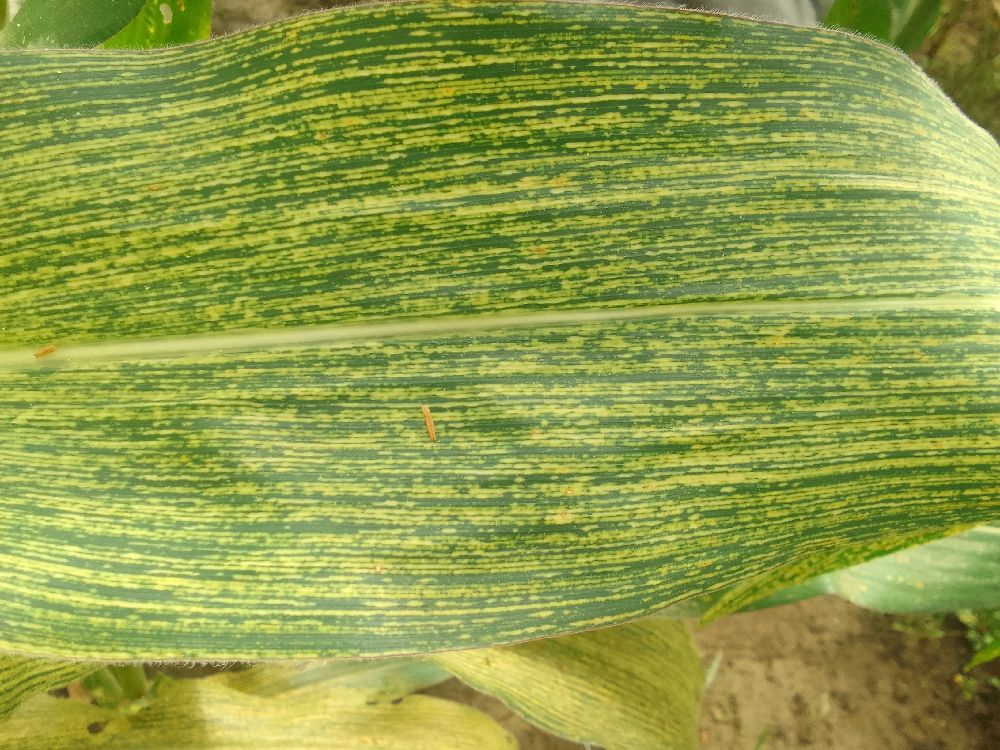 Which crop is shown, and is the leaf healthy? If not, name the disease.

maize, maize streak virus
